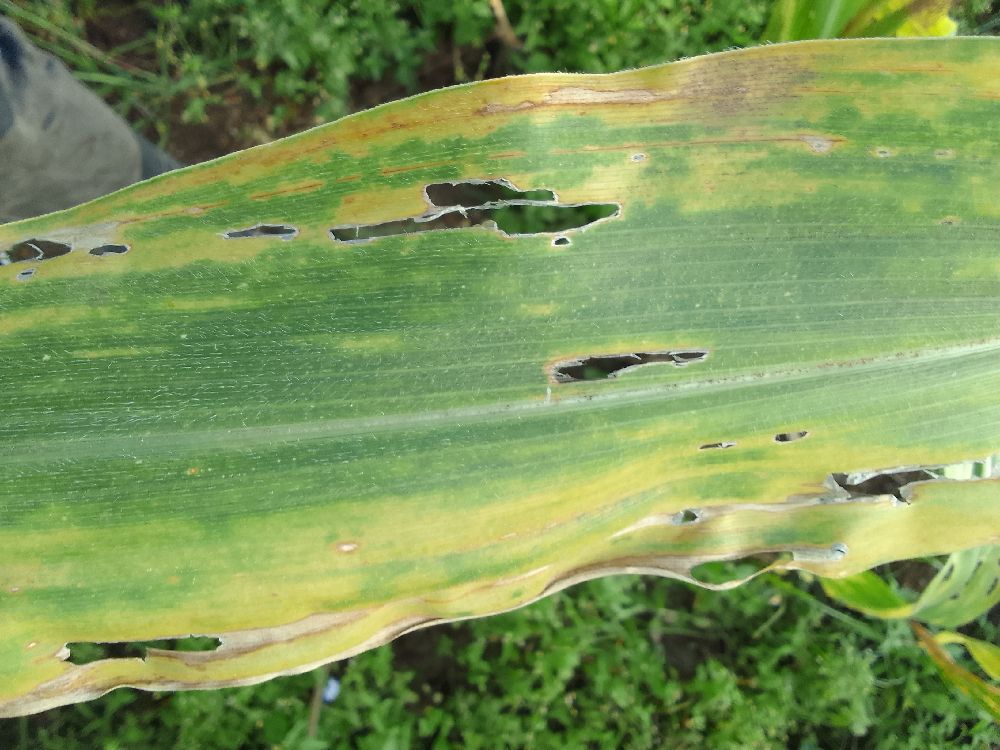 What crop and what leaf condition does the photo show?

maize, maize lethal necrosis
